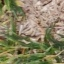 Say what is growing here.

grass
